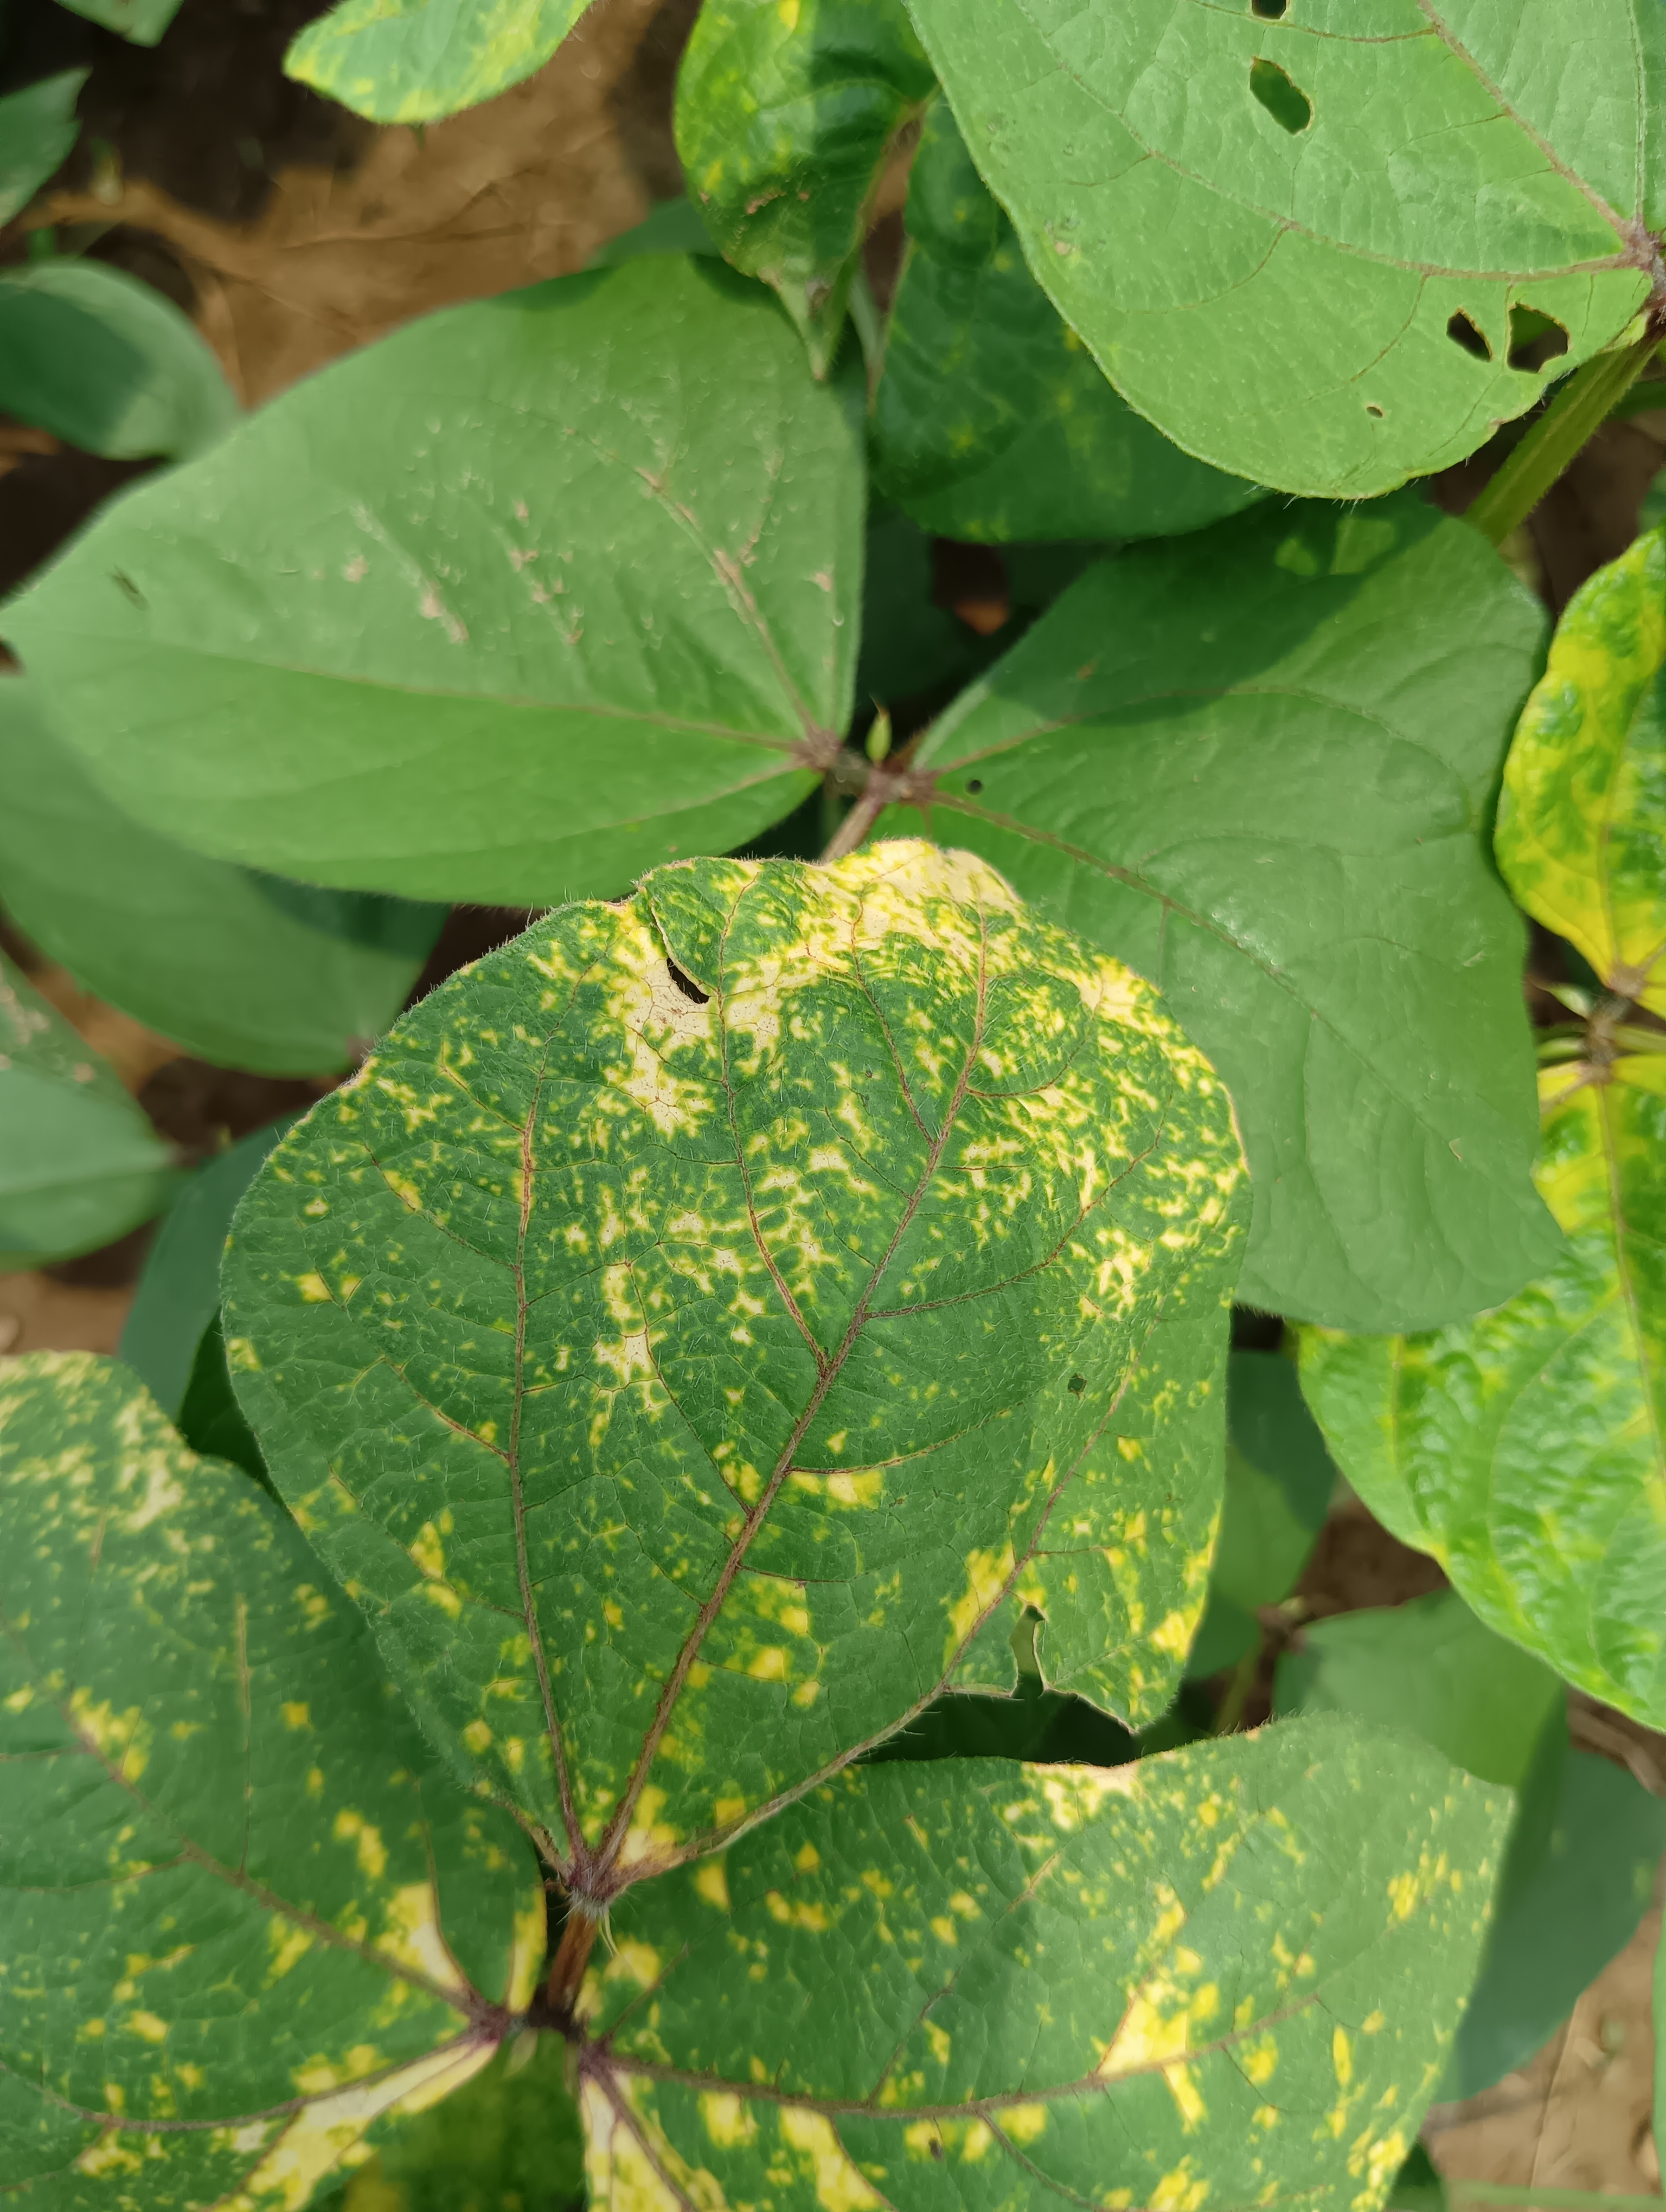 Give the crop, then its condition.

mungbean, yellow mosaic
